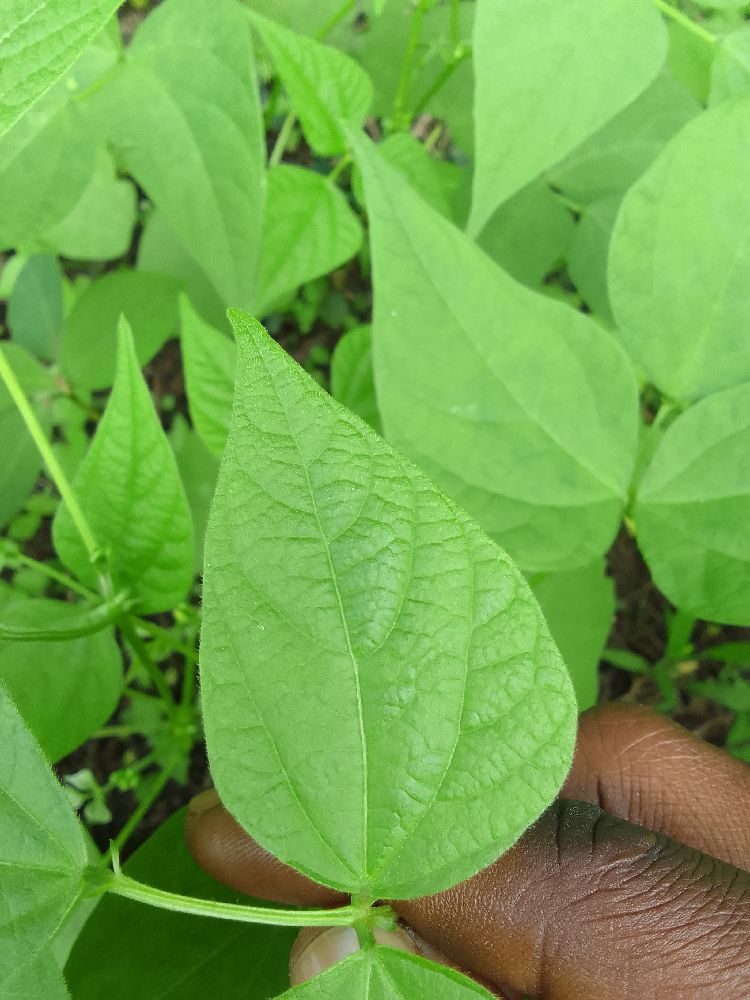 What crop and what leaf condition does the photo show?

common bean, healthy
